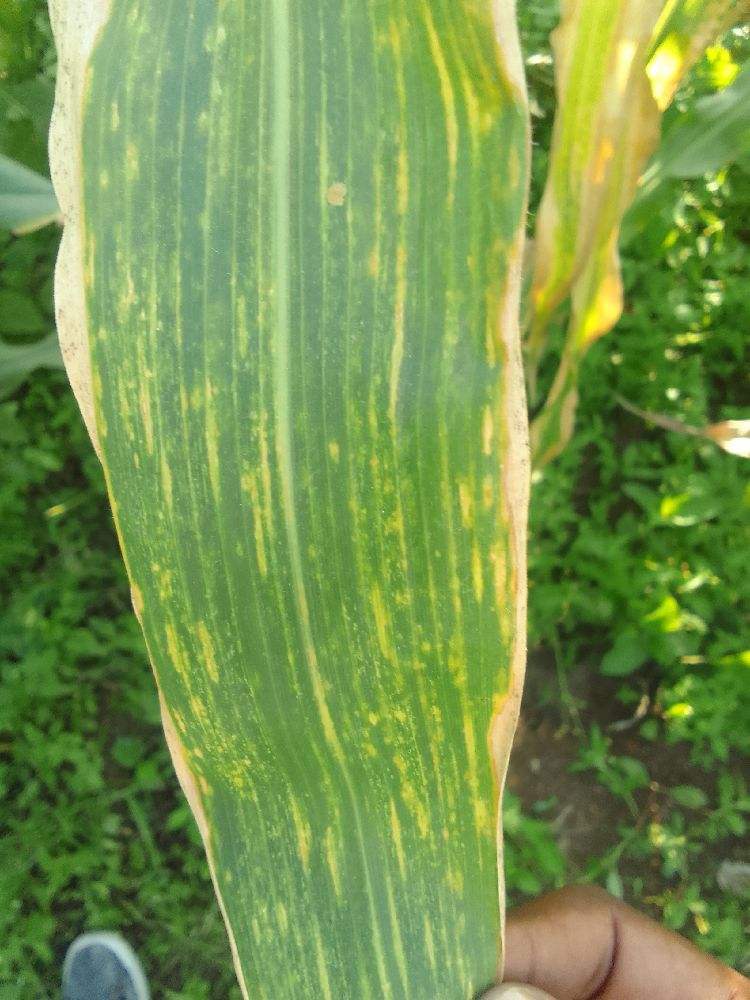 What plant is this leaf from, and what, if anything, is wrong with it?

maize, maize lethal necrosis
